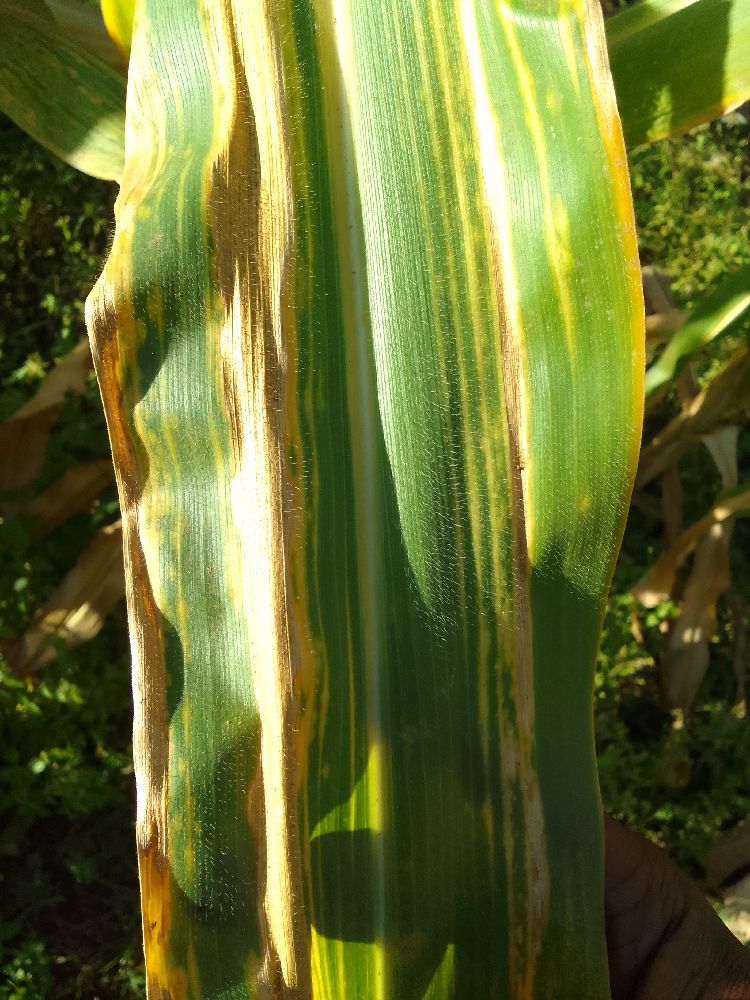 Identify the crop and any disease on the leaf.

maize, maize lethal necrosis
